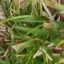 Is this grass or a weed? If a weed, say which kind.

grass
